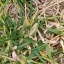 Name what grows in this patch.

grass
